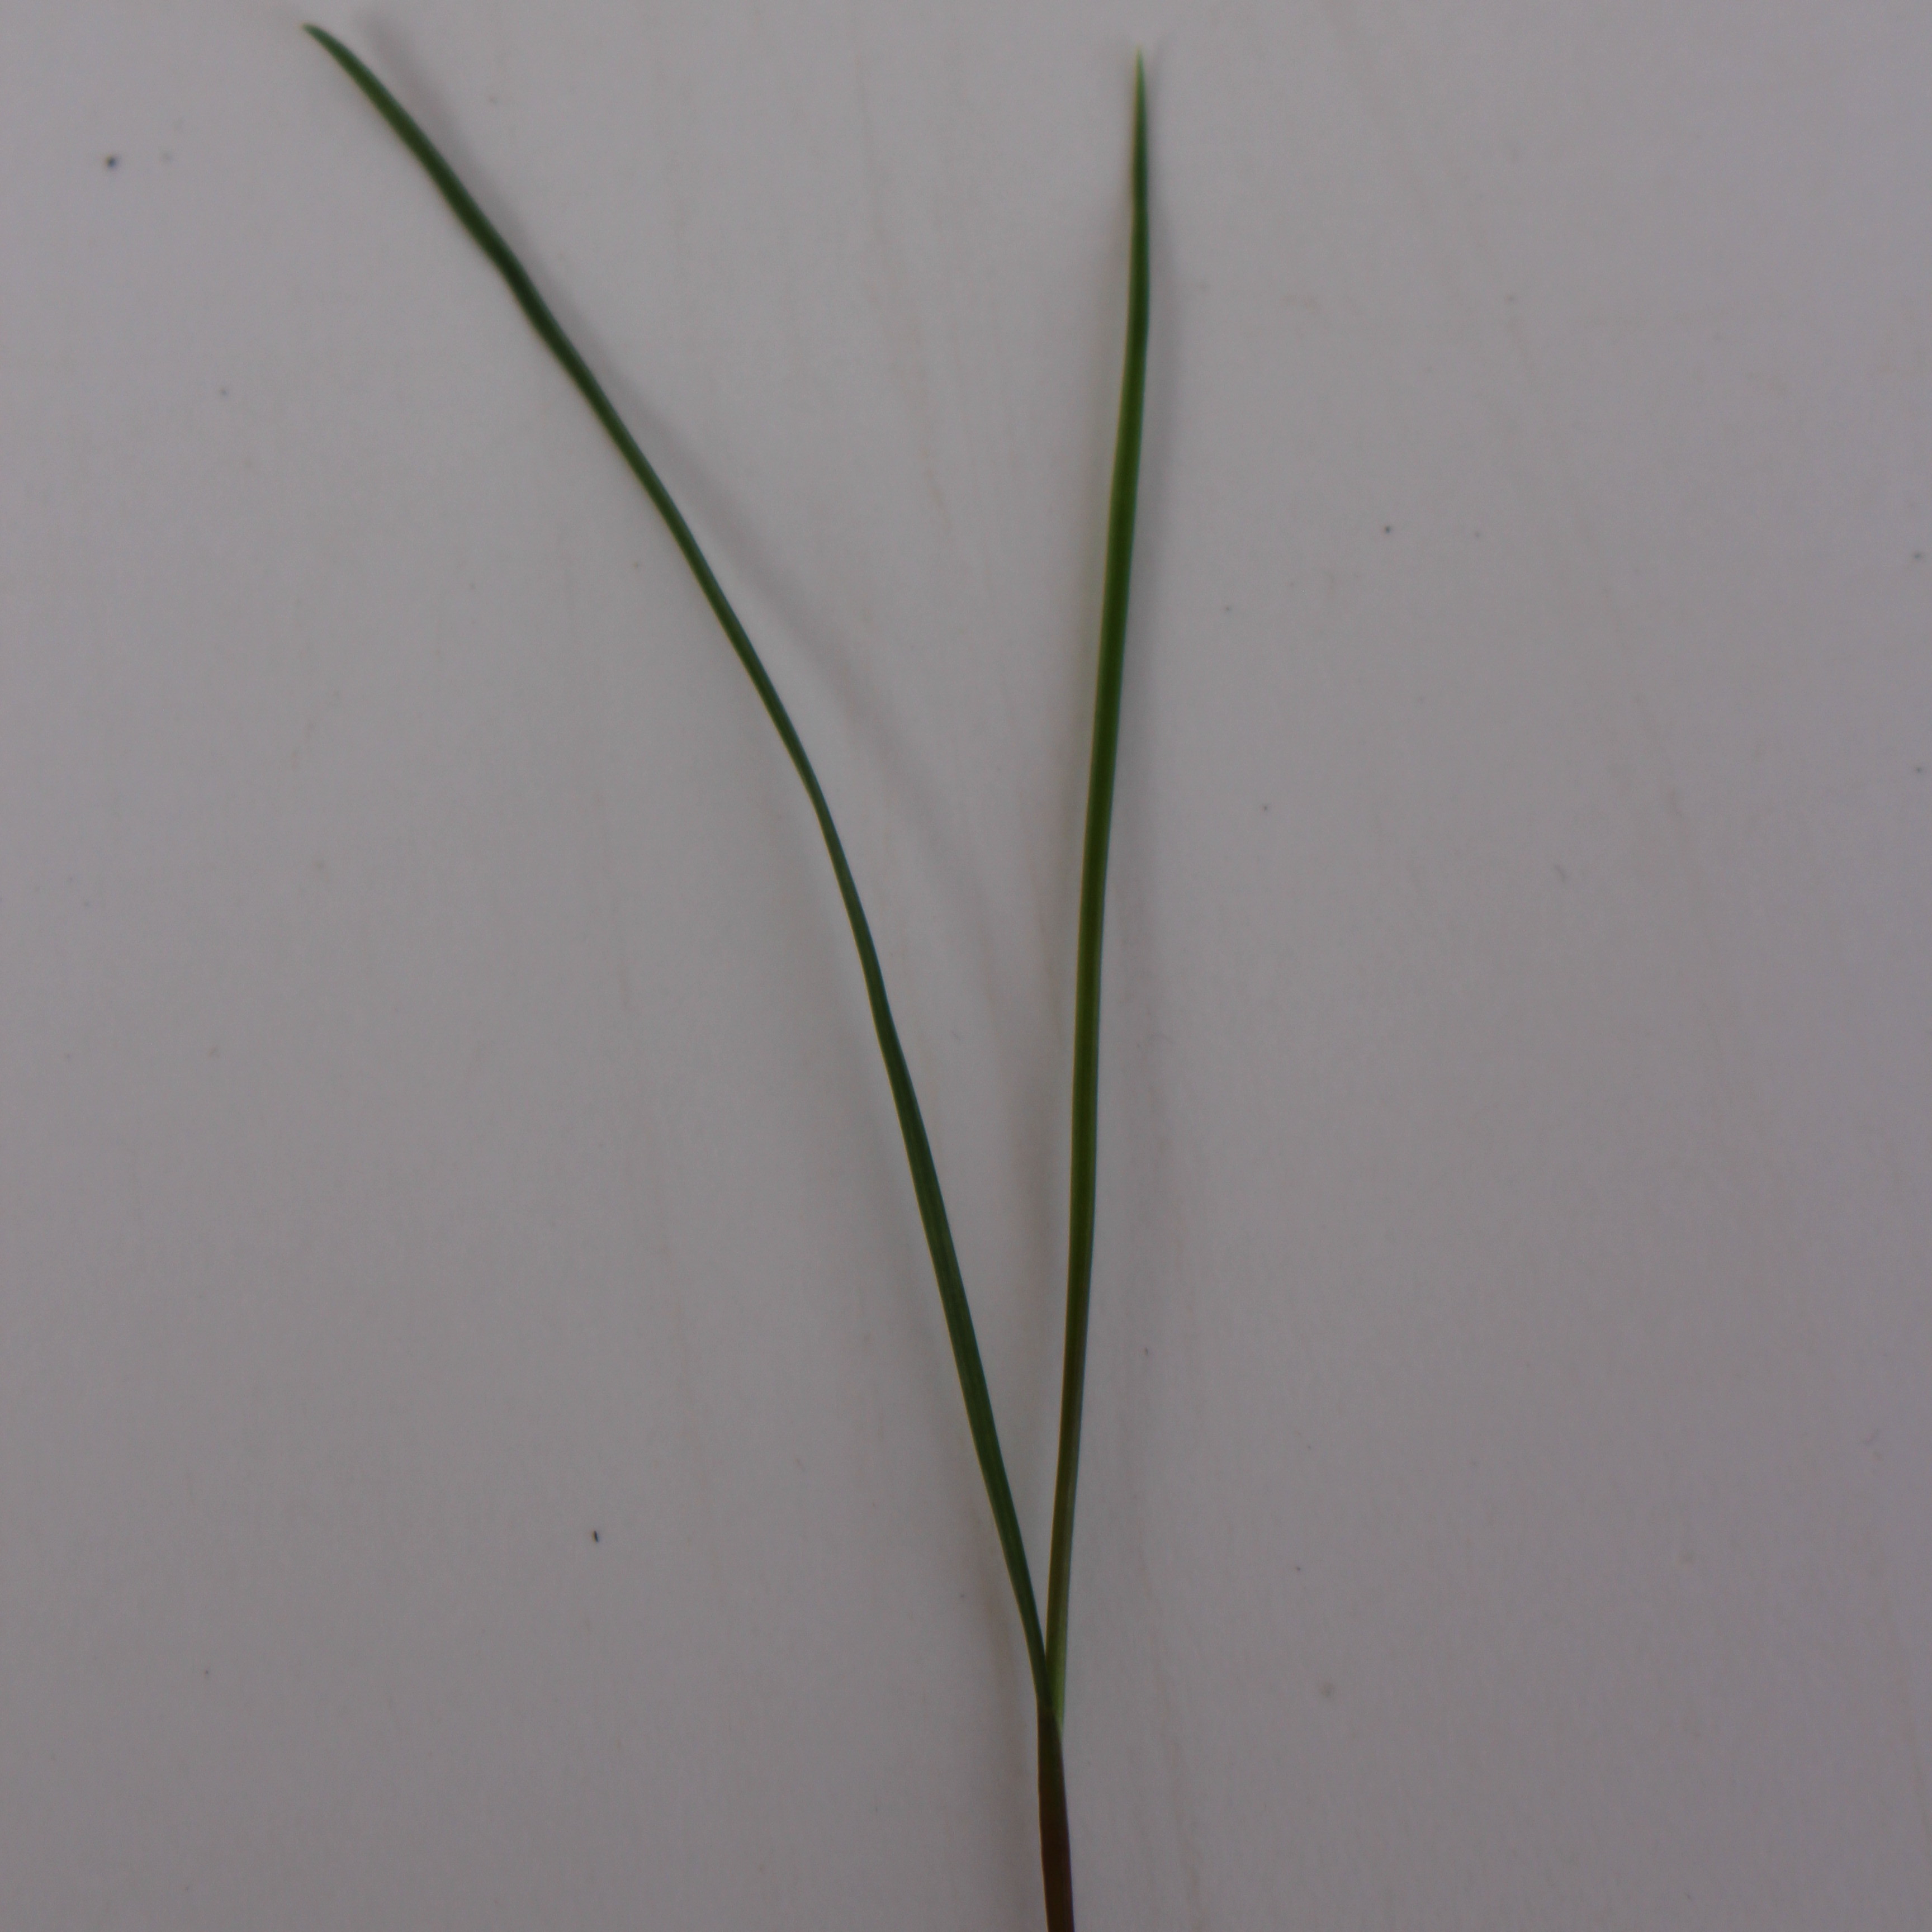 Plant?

Lolium multiflorum
